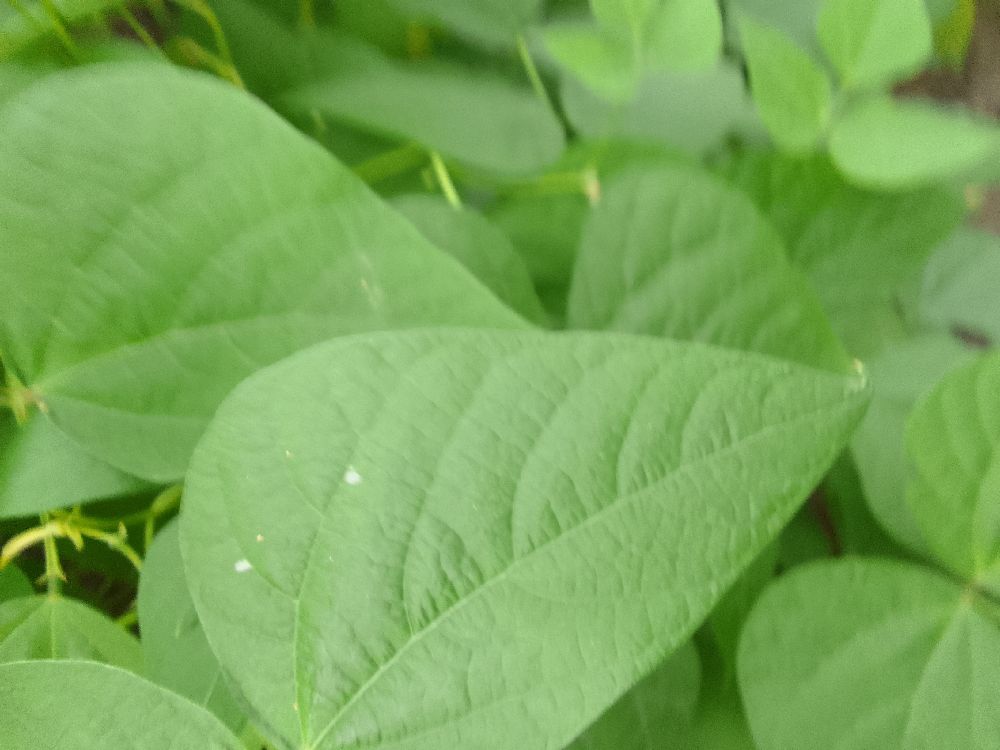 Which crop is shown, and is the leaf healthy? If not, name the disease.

common bean, healthy
